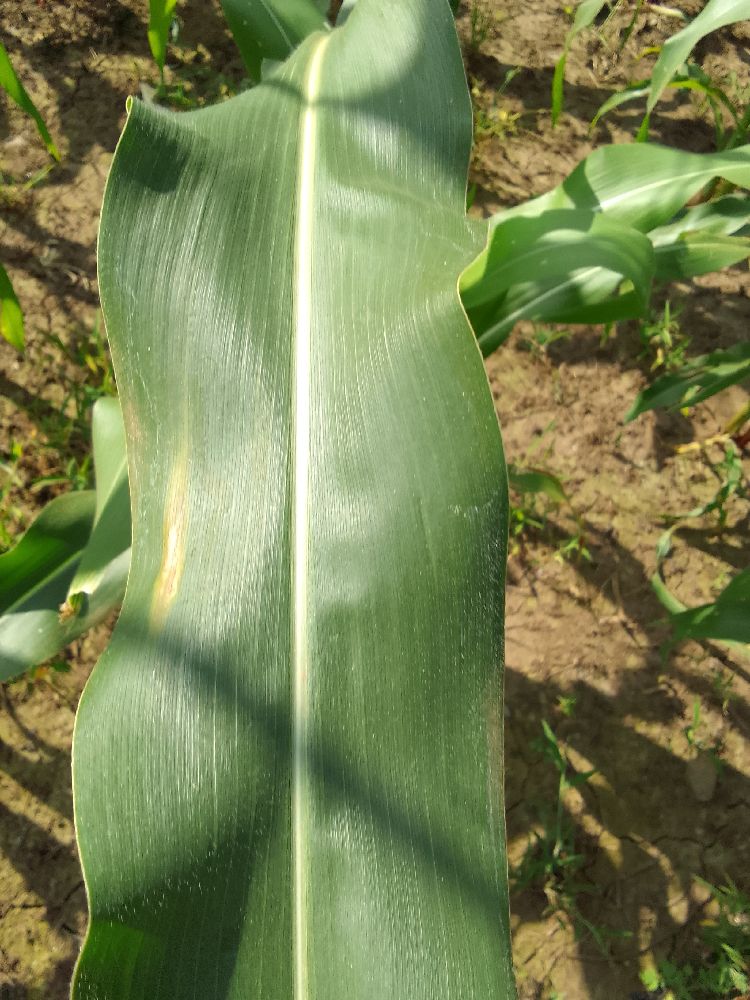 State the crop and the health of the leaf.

maize, healthy
